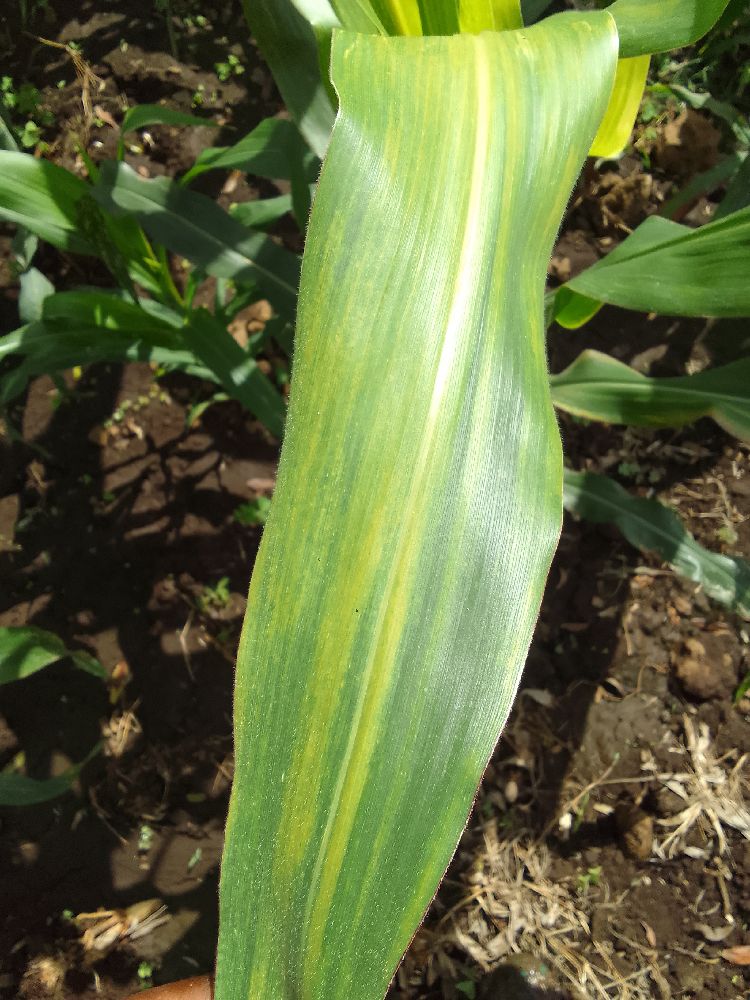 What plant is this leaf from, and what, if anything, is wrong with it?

maize, maize lethal necrosis
